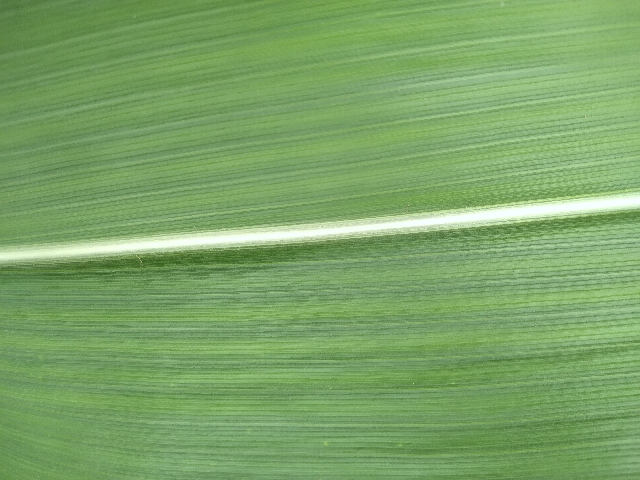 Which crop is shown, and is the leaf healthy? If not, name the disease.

maize, healthy
